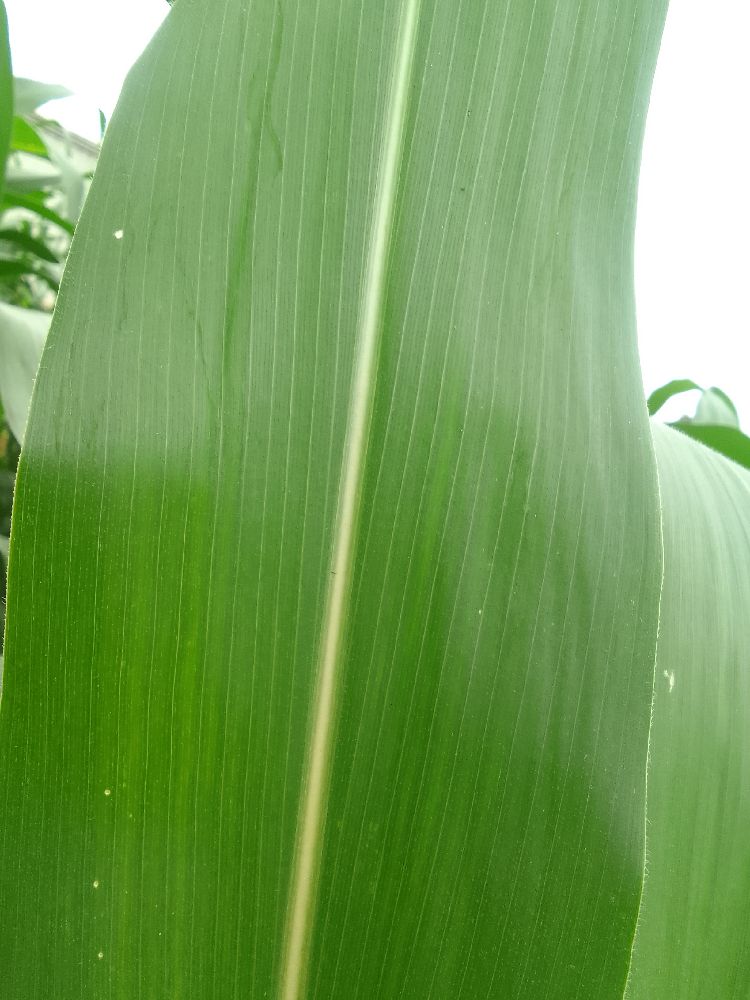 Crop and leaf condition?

maize, healthy
